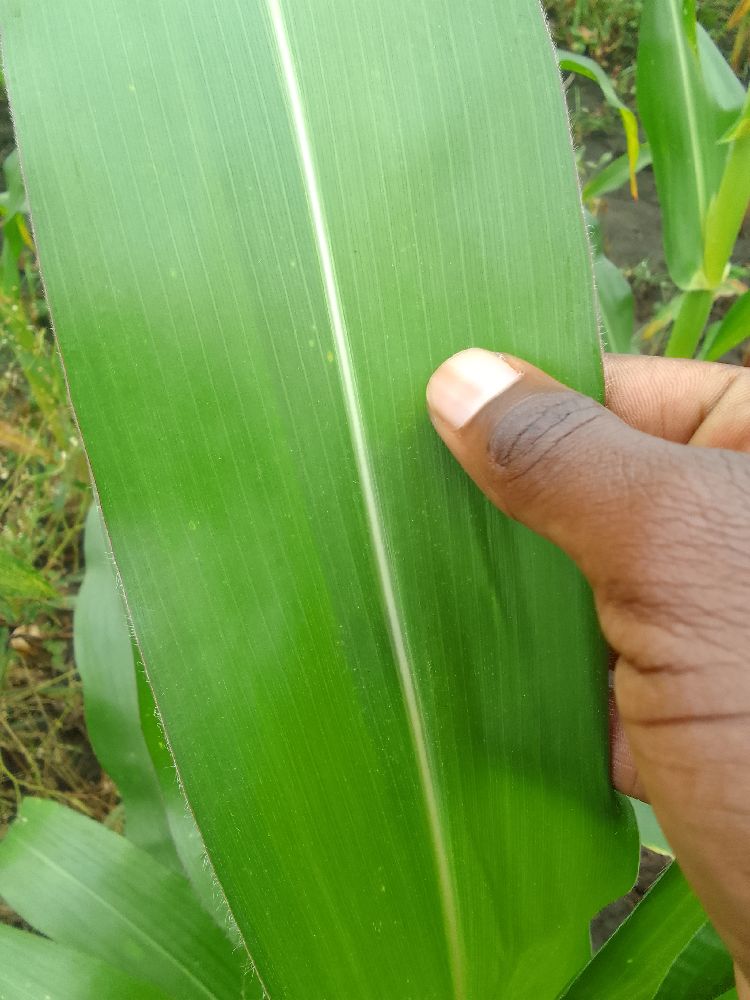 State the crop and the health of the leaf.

maize, healthy
